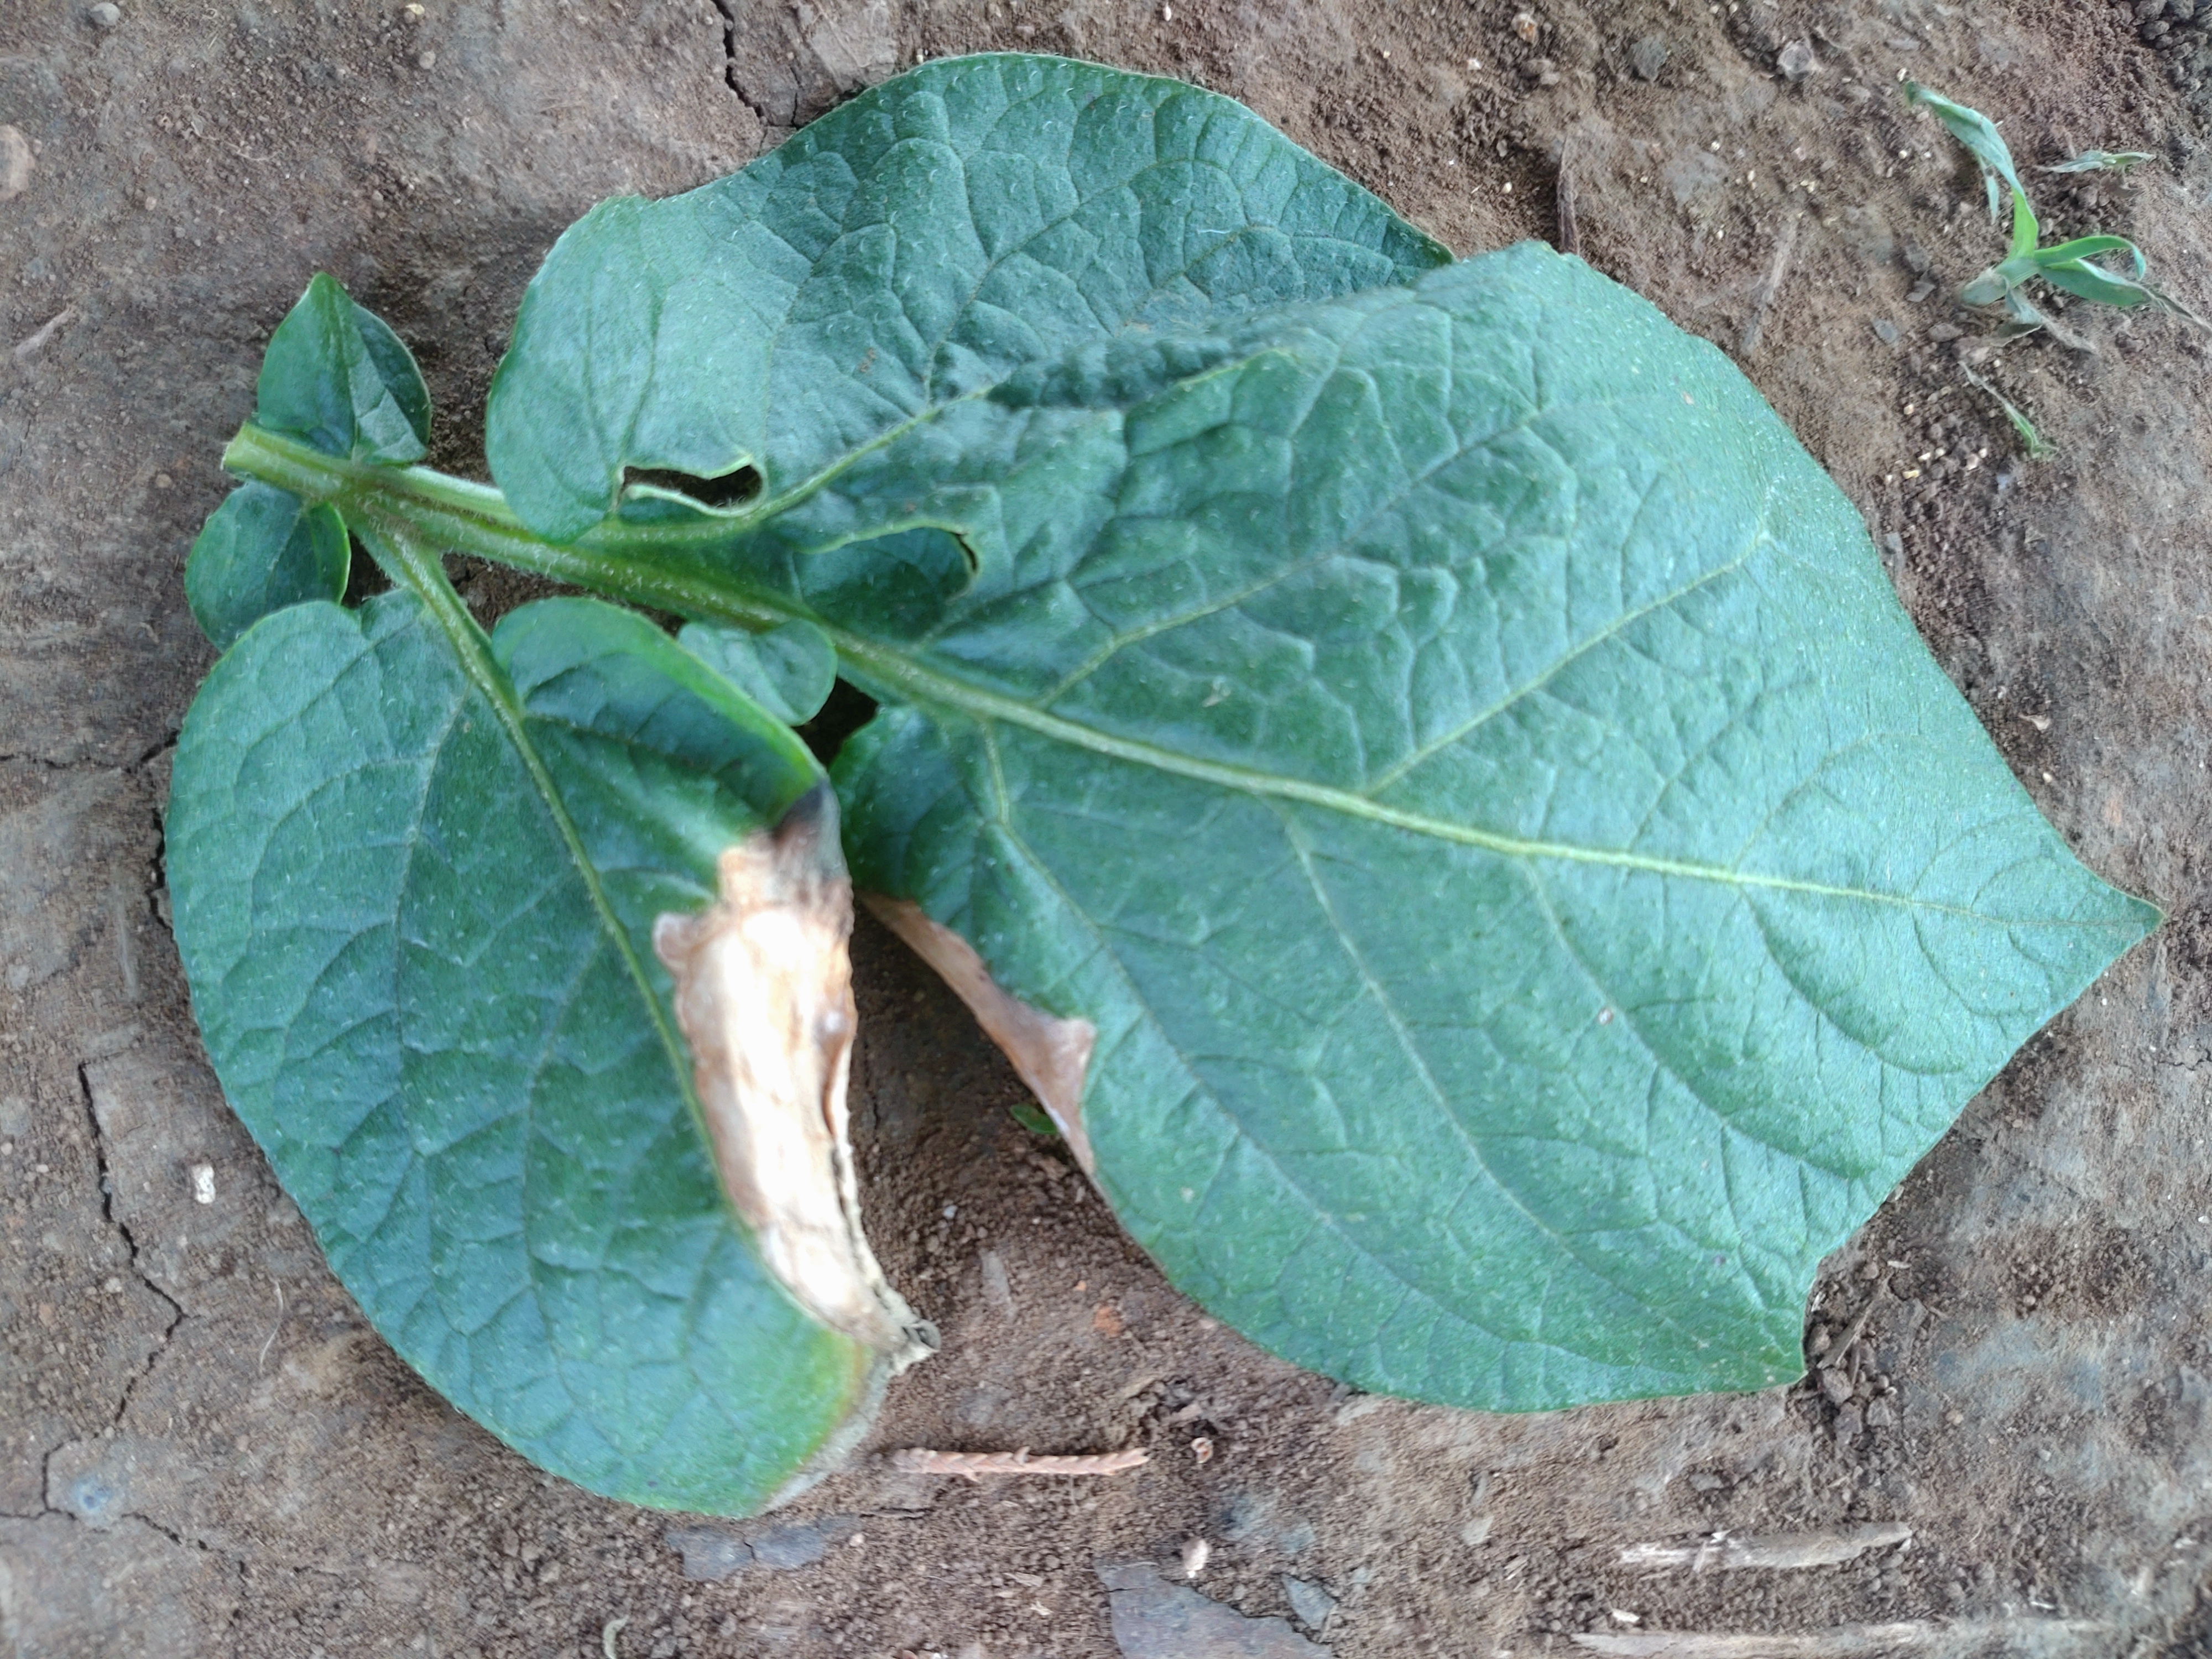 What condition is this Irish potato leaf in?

early blight
